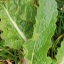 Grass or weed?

structured weed
